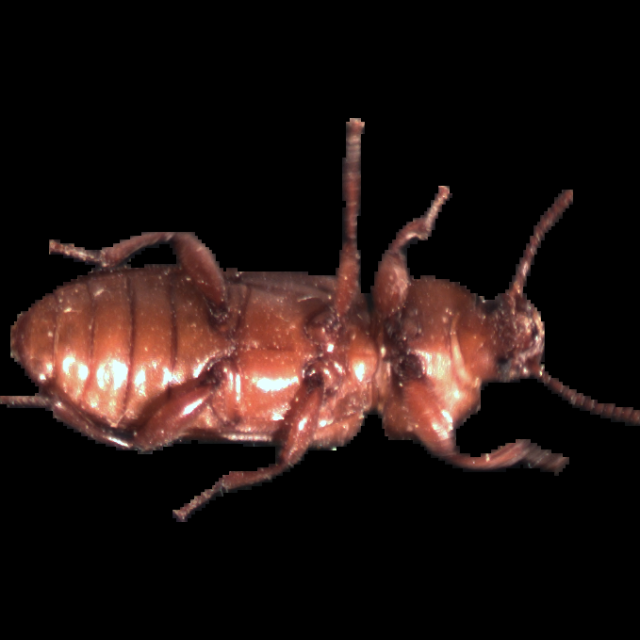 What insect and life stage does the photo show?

mealworm beetle
